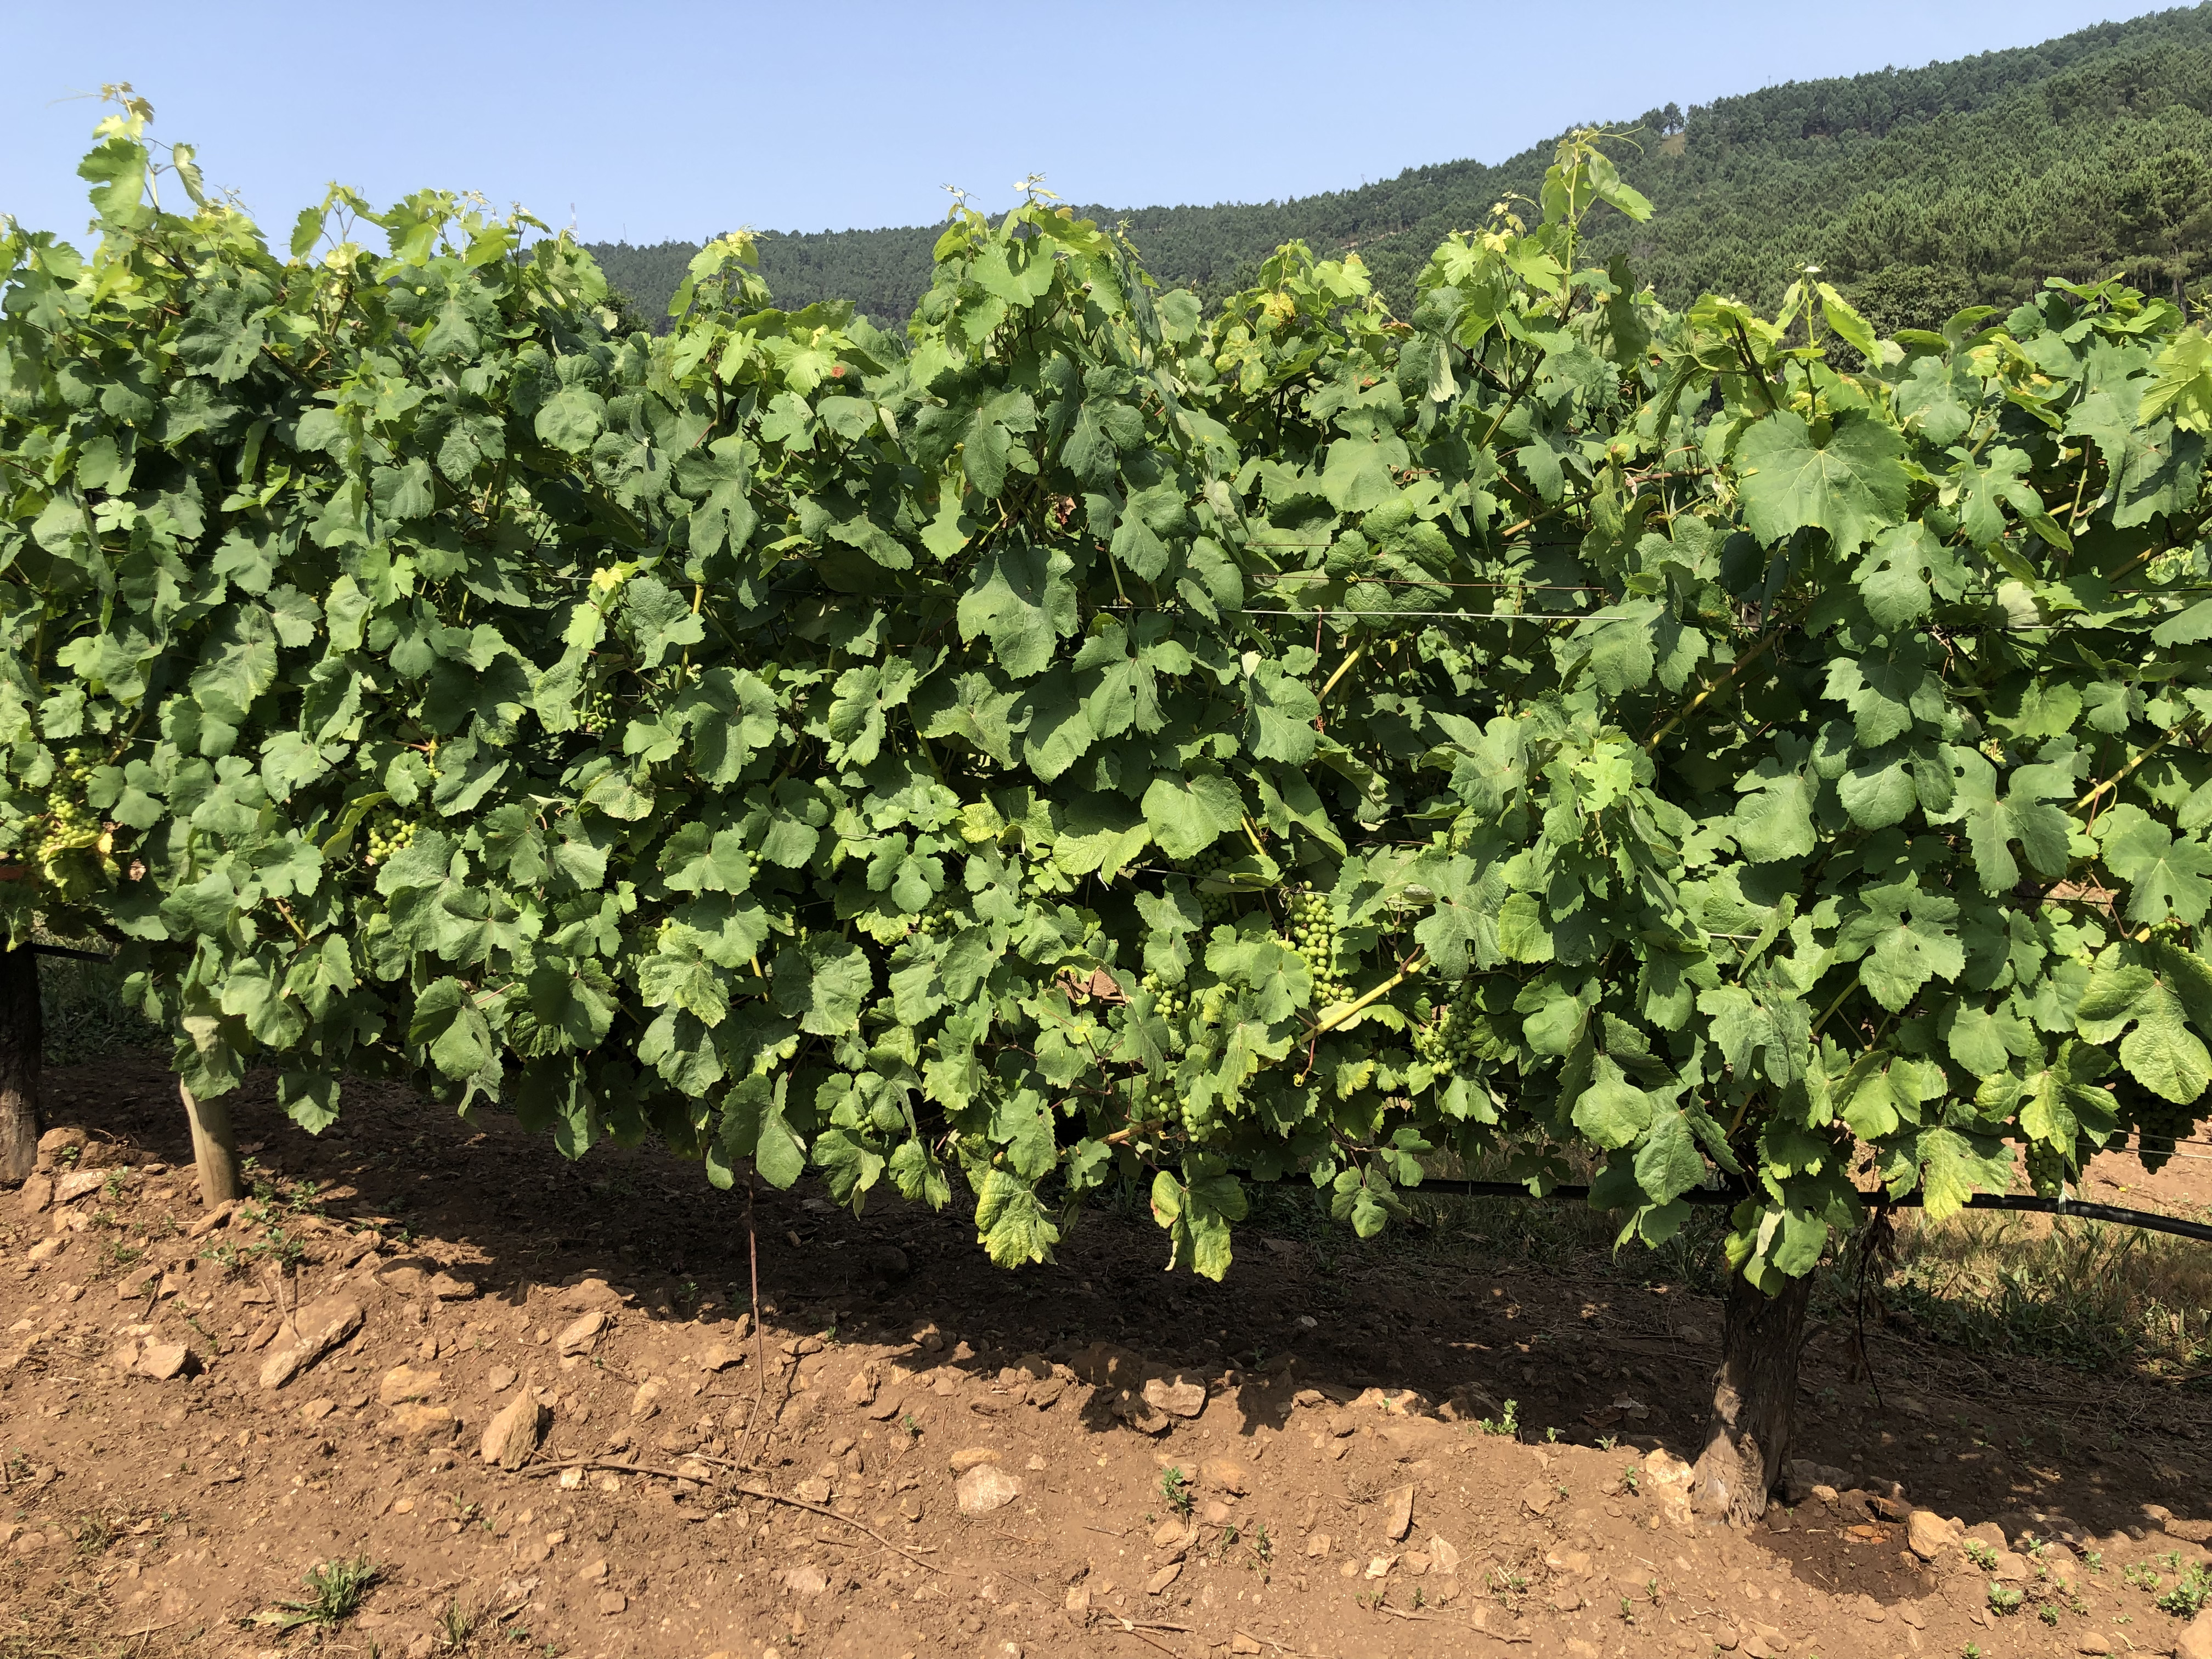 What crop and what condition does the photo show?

grapevine, not affected by esca disease
